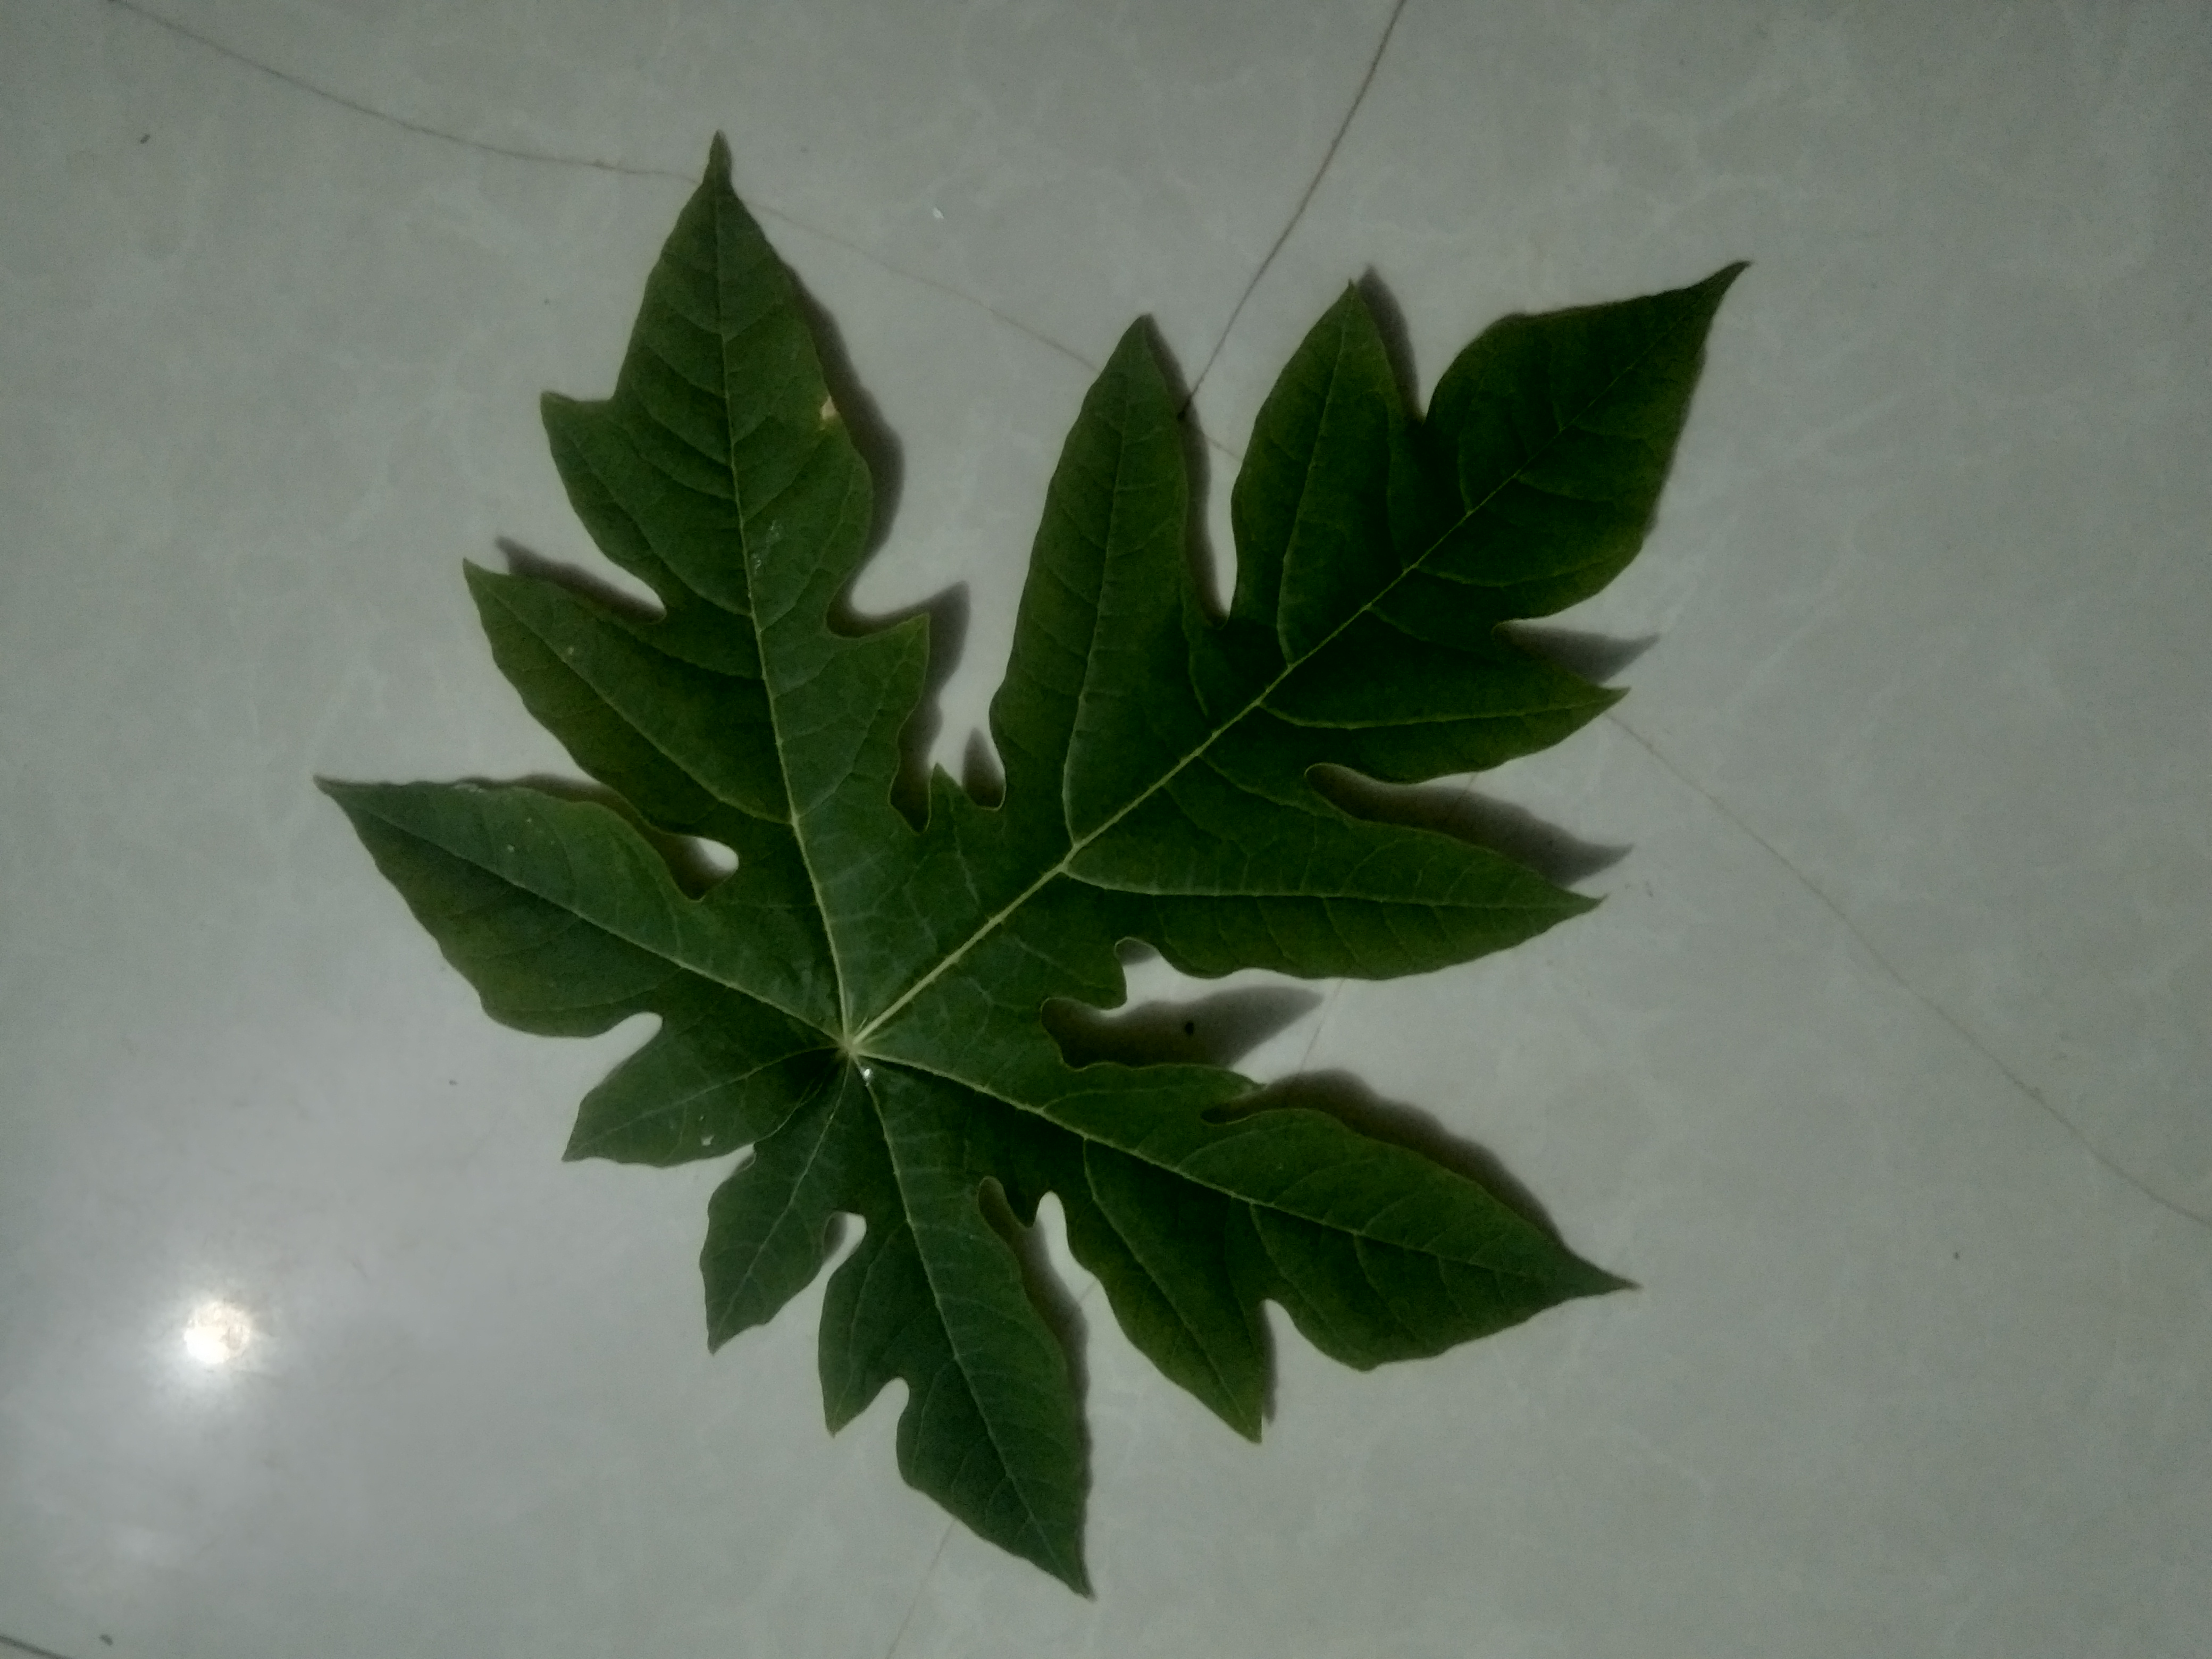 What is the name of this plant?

papaya
